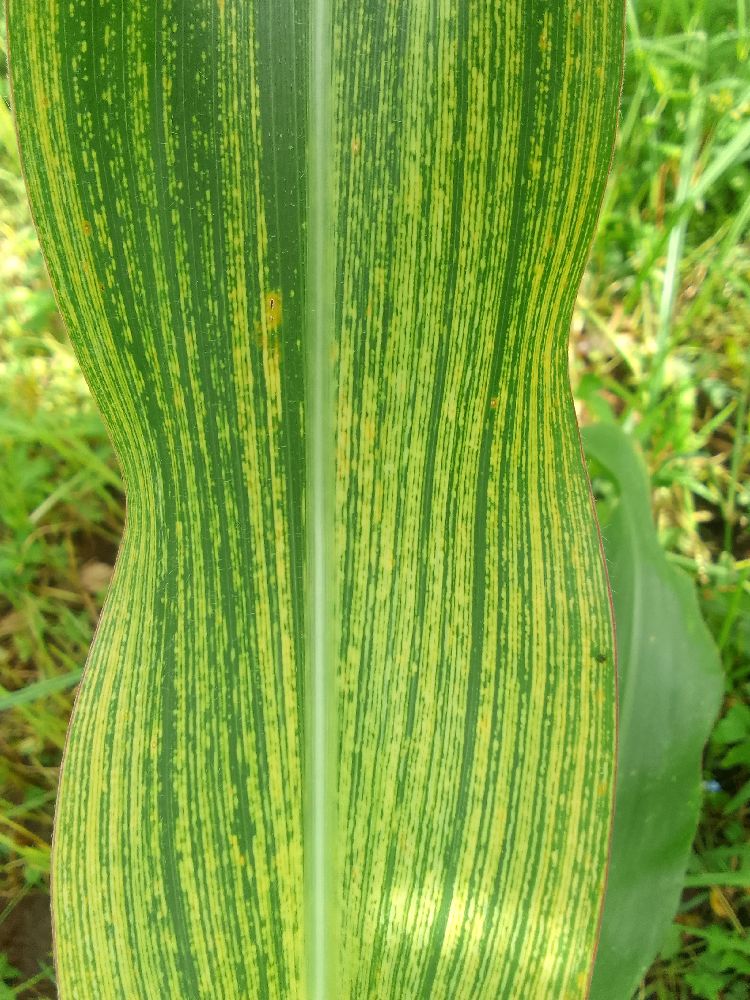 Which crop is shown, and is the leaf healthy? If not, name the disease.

maize, maize streak virus
